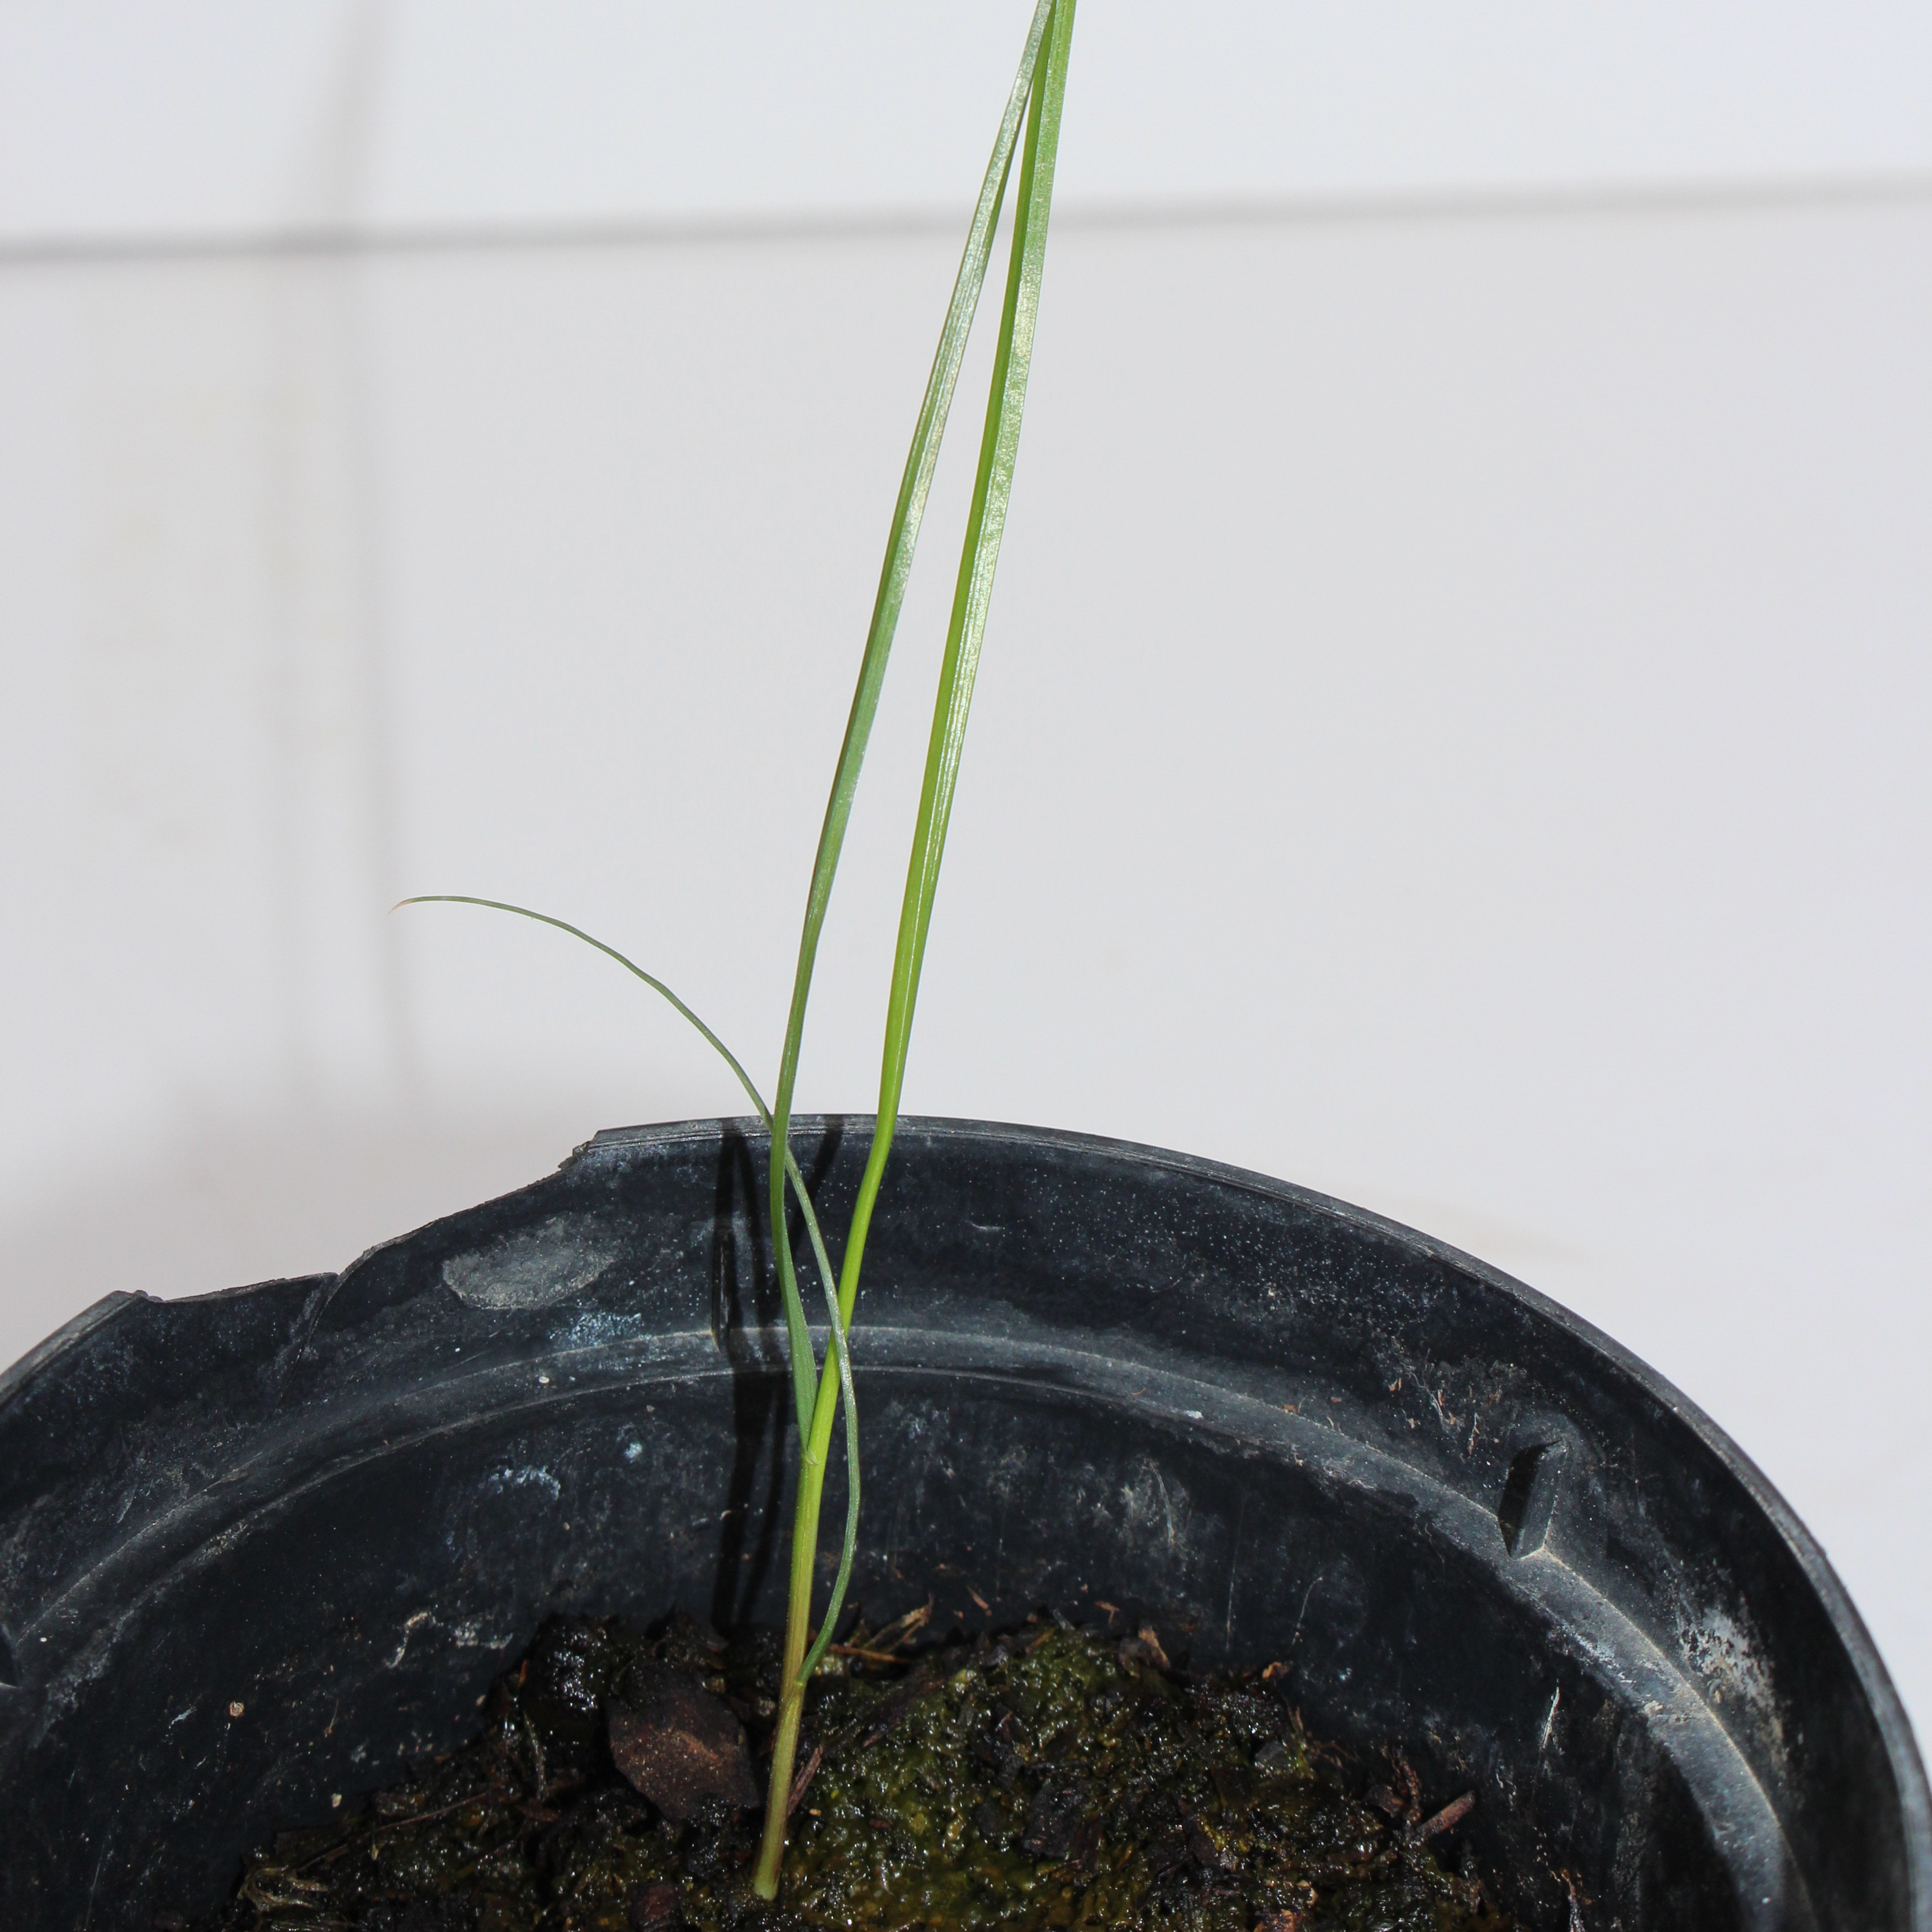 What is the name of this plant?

Lolium multiflorum
